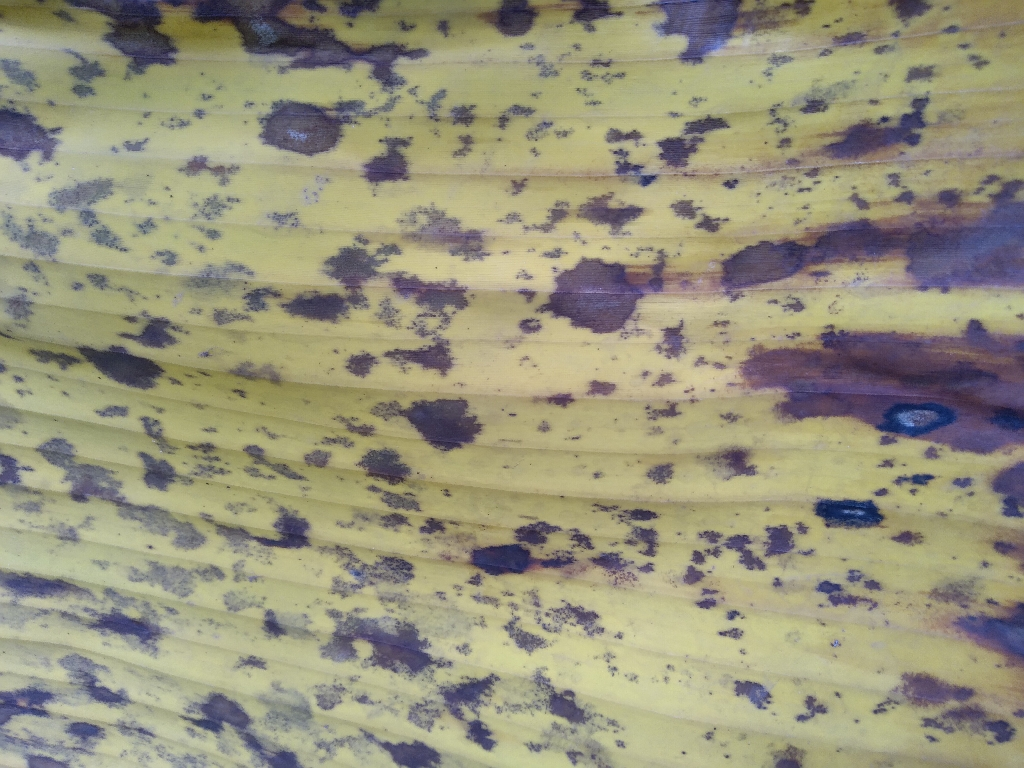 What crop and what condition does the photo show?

banana, black sigatoka
